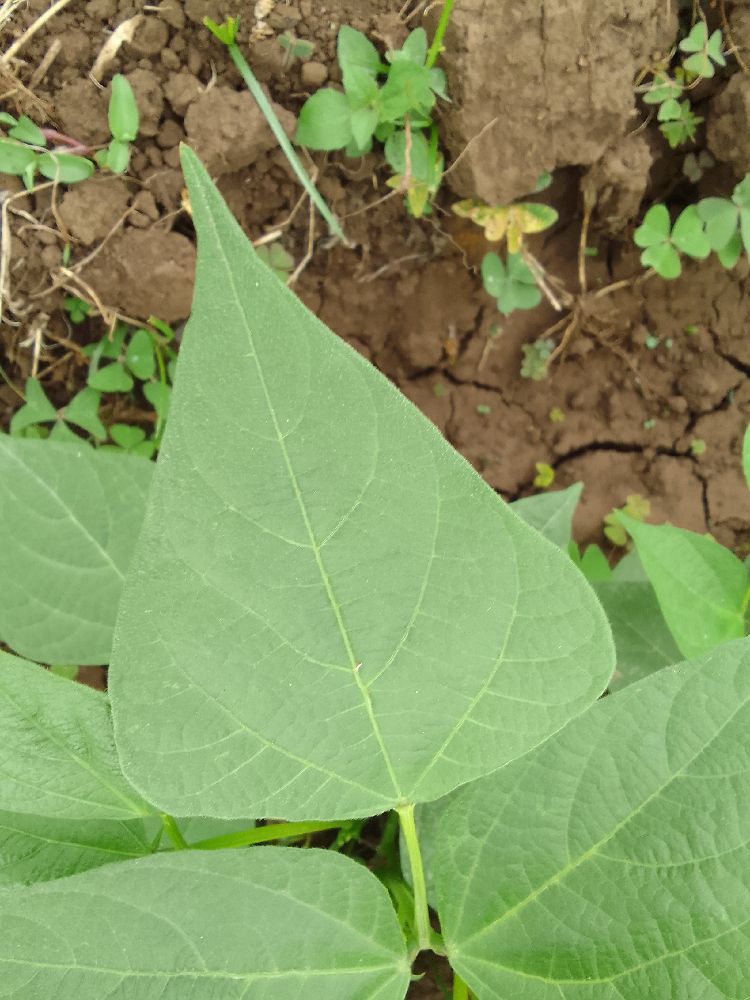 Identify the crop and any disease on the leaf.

common bean, healthy
